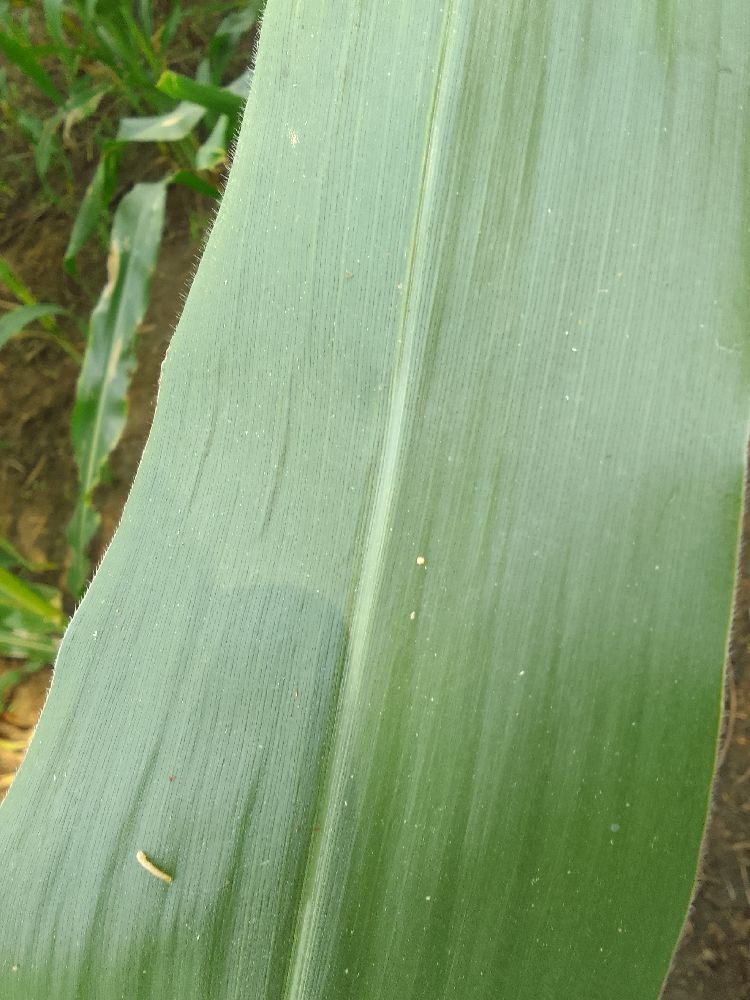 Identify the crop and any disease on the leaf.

maize, healthy
